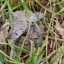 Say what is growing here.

grass
